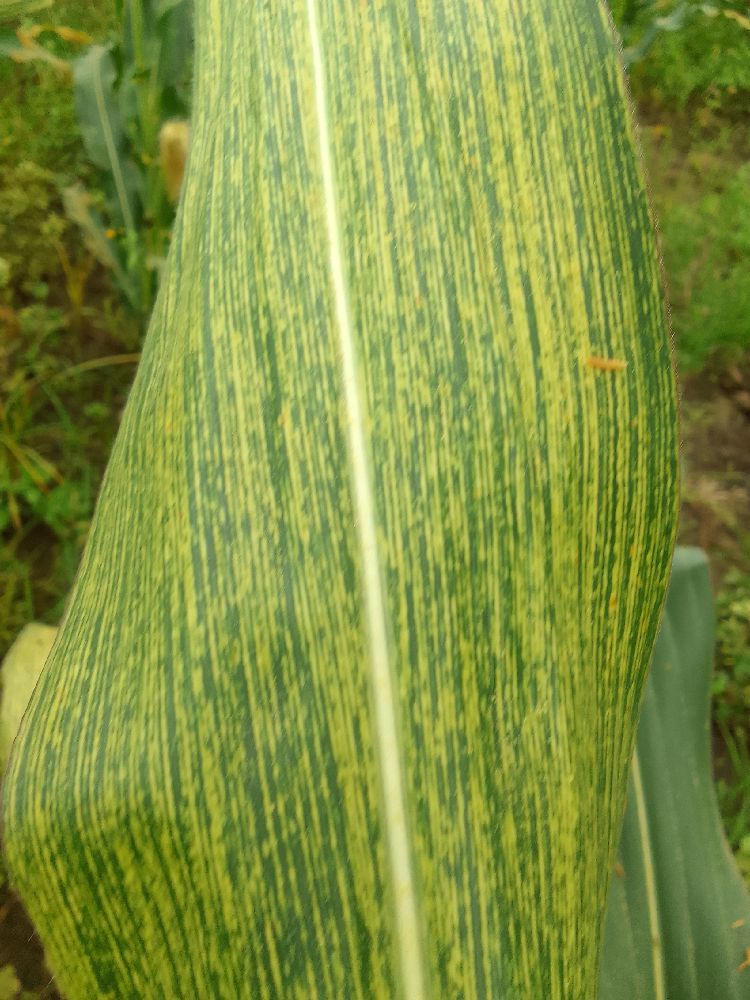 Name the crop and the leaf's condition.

maize, maize streak virus
